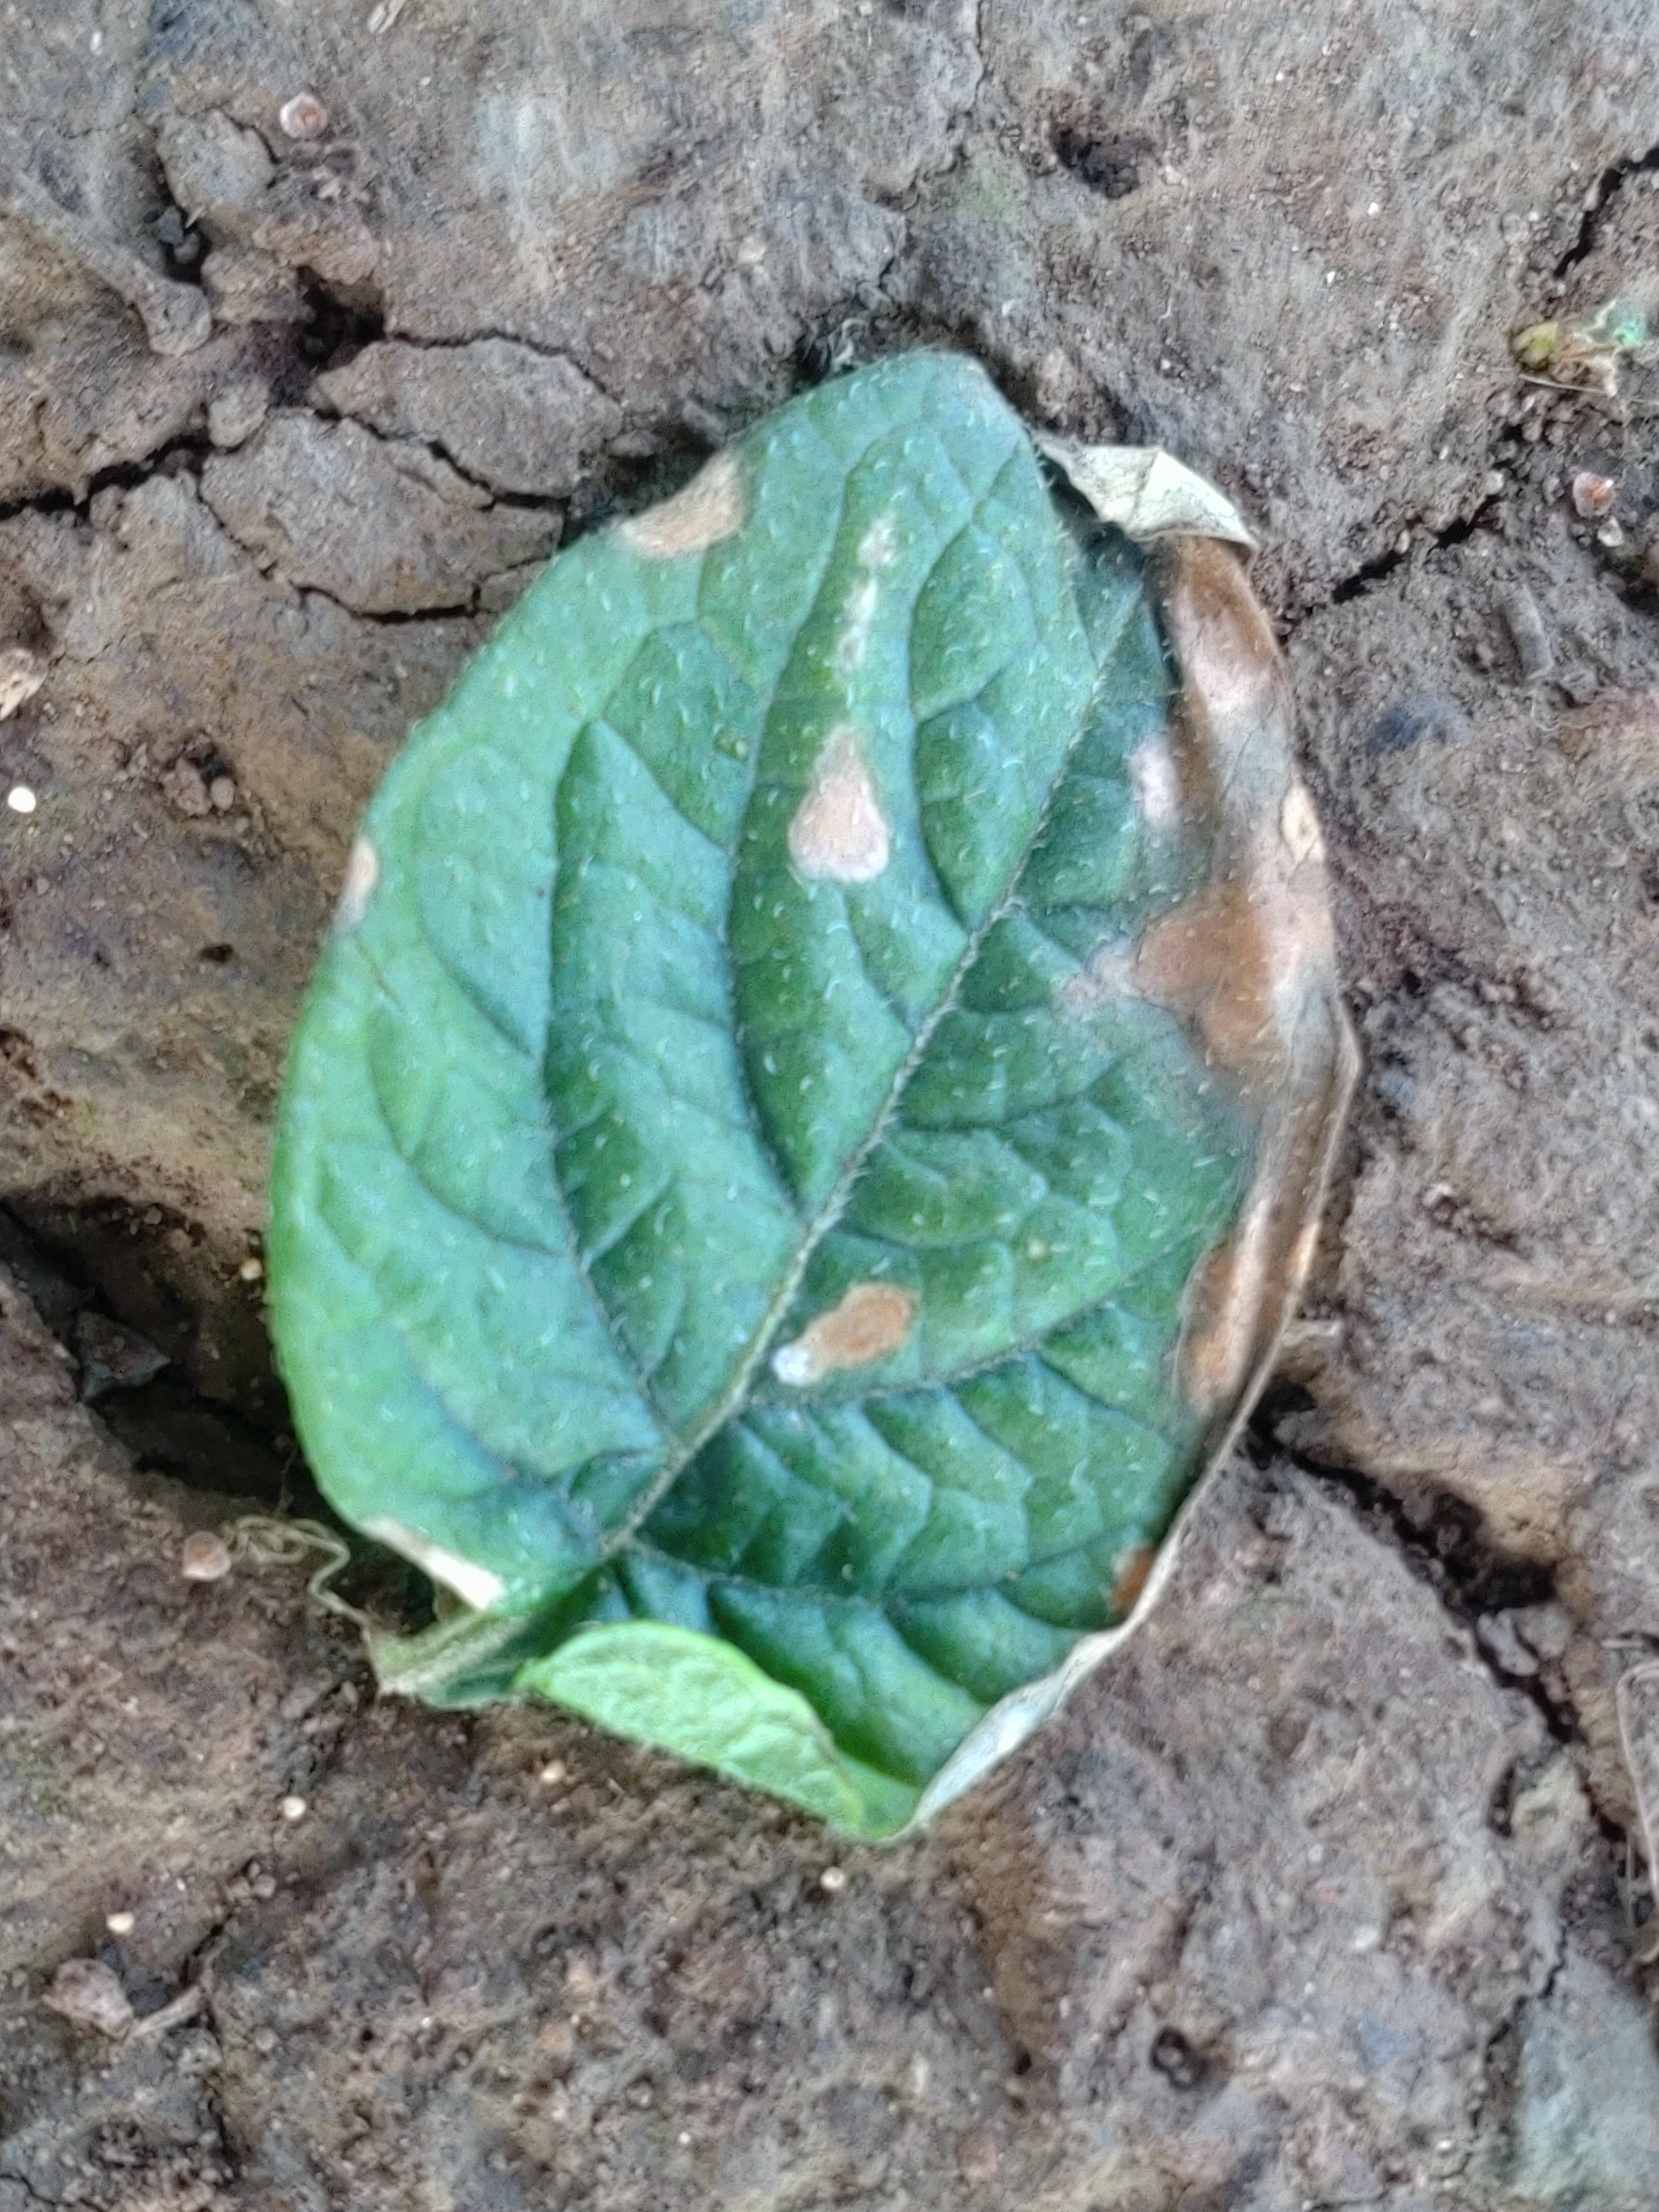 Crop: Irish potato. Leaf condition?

early blight
